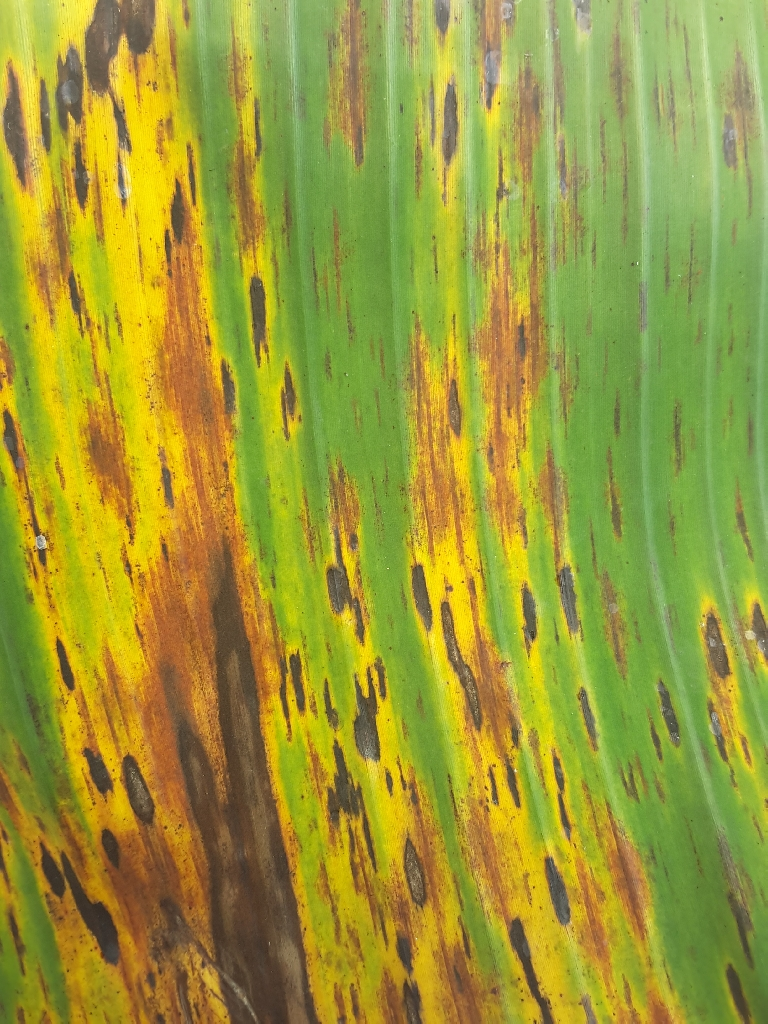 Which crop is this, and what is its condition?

banana, black sigatoka
